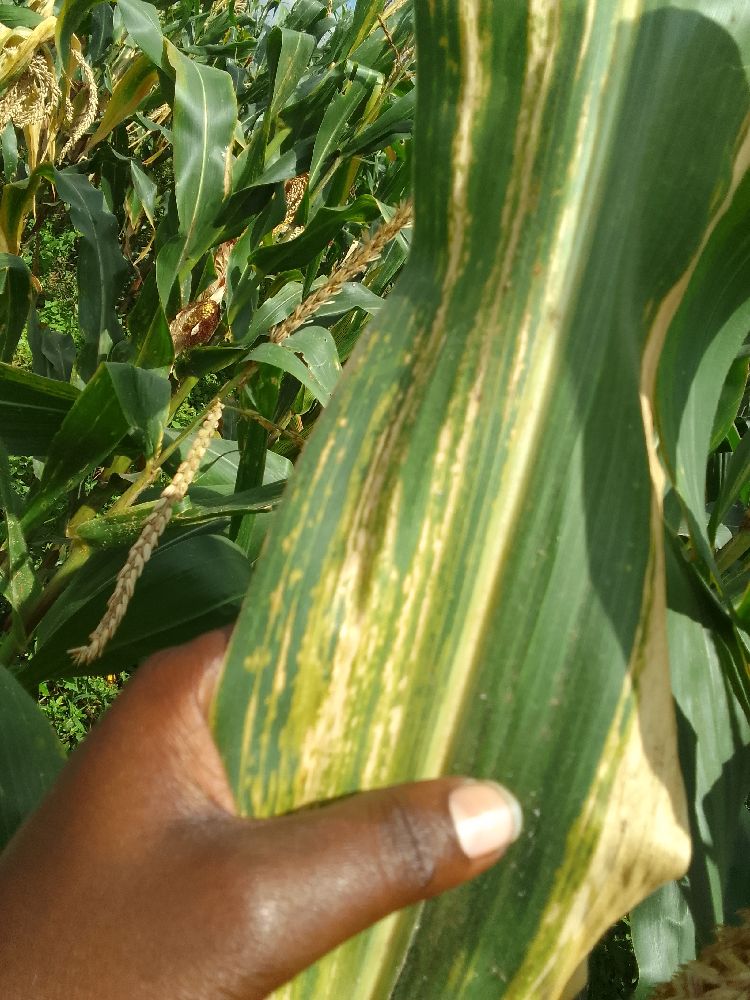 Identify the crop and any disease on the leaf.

maize, maize lethal necrosis
